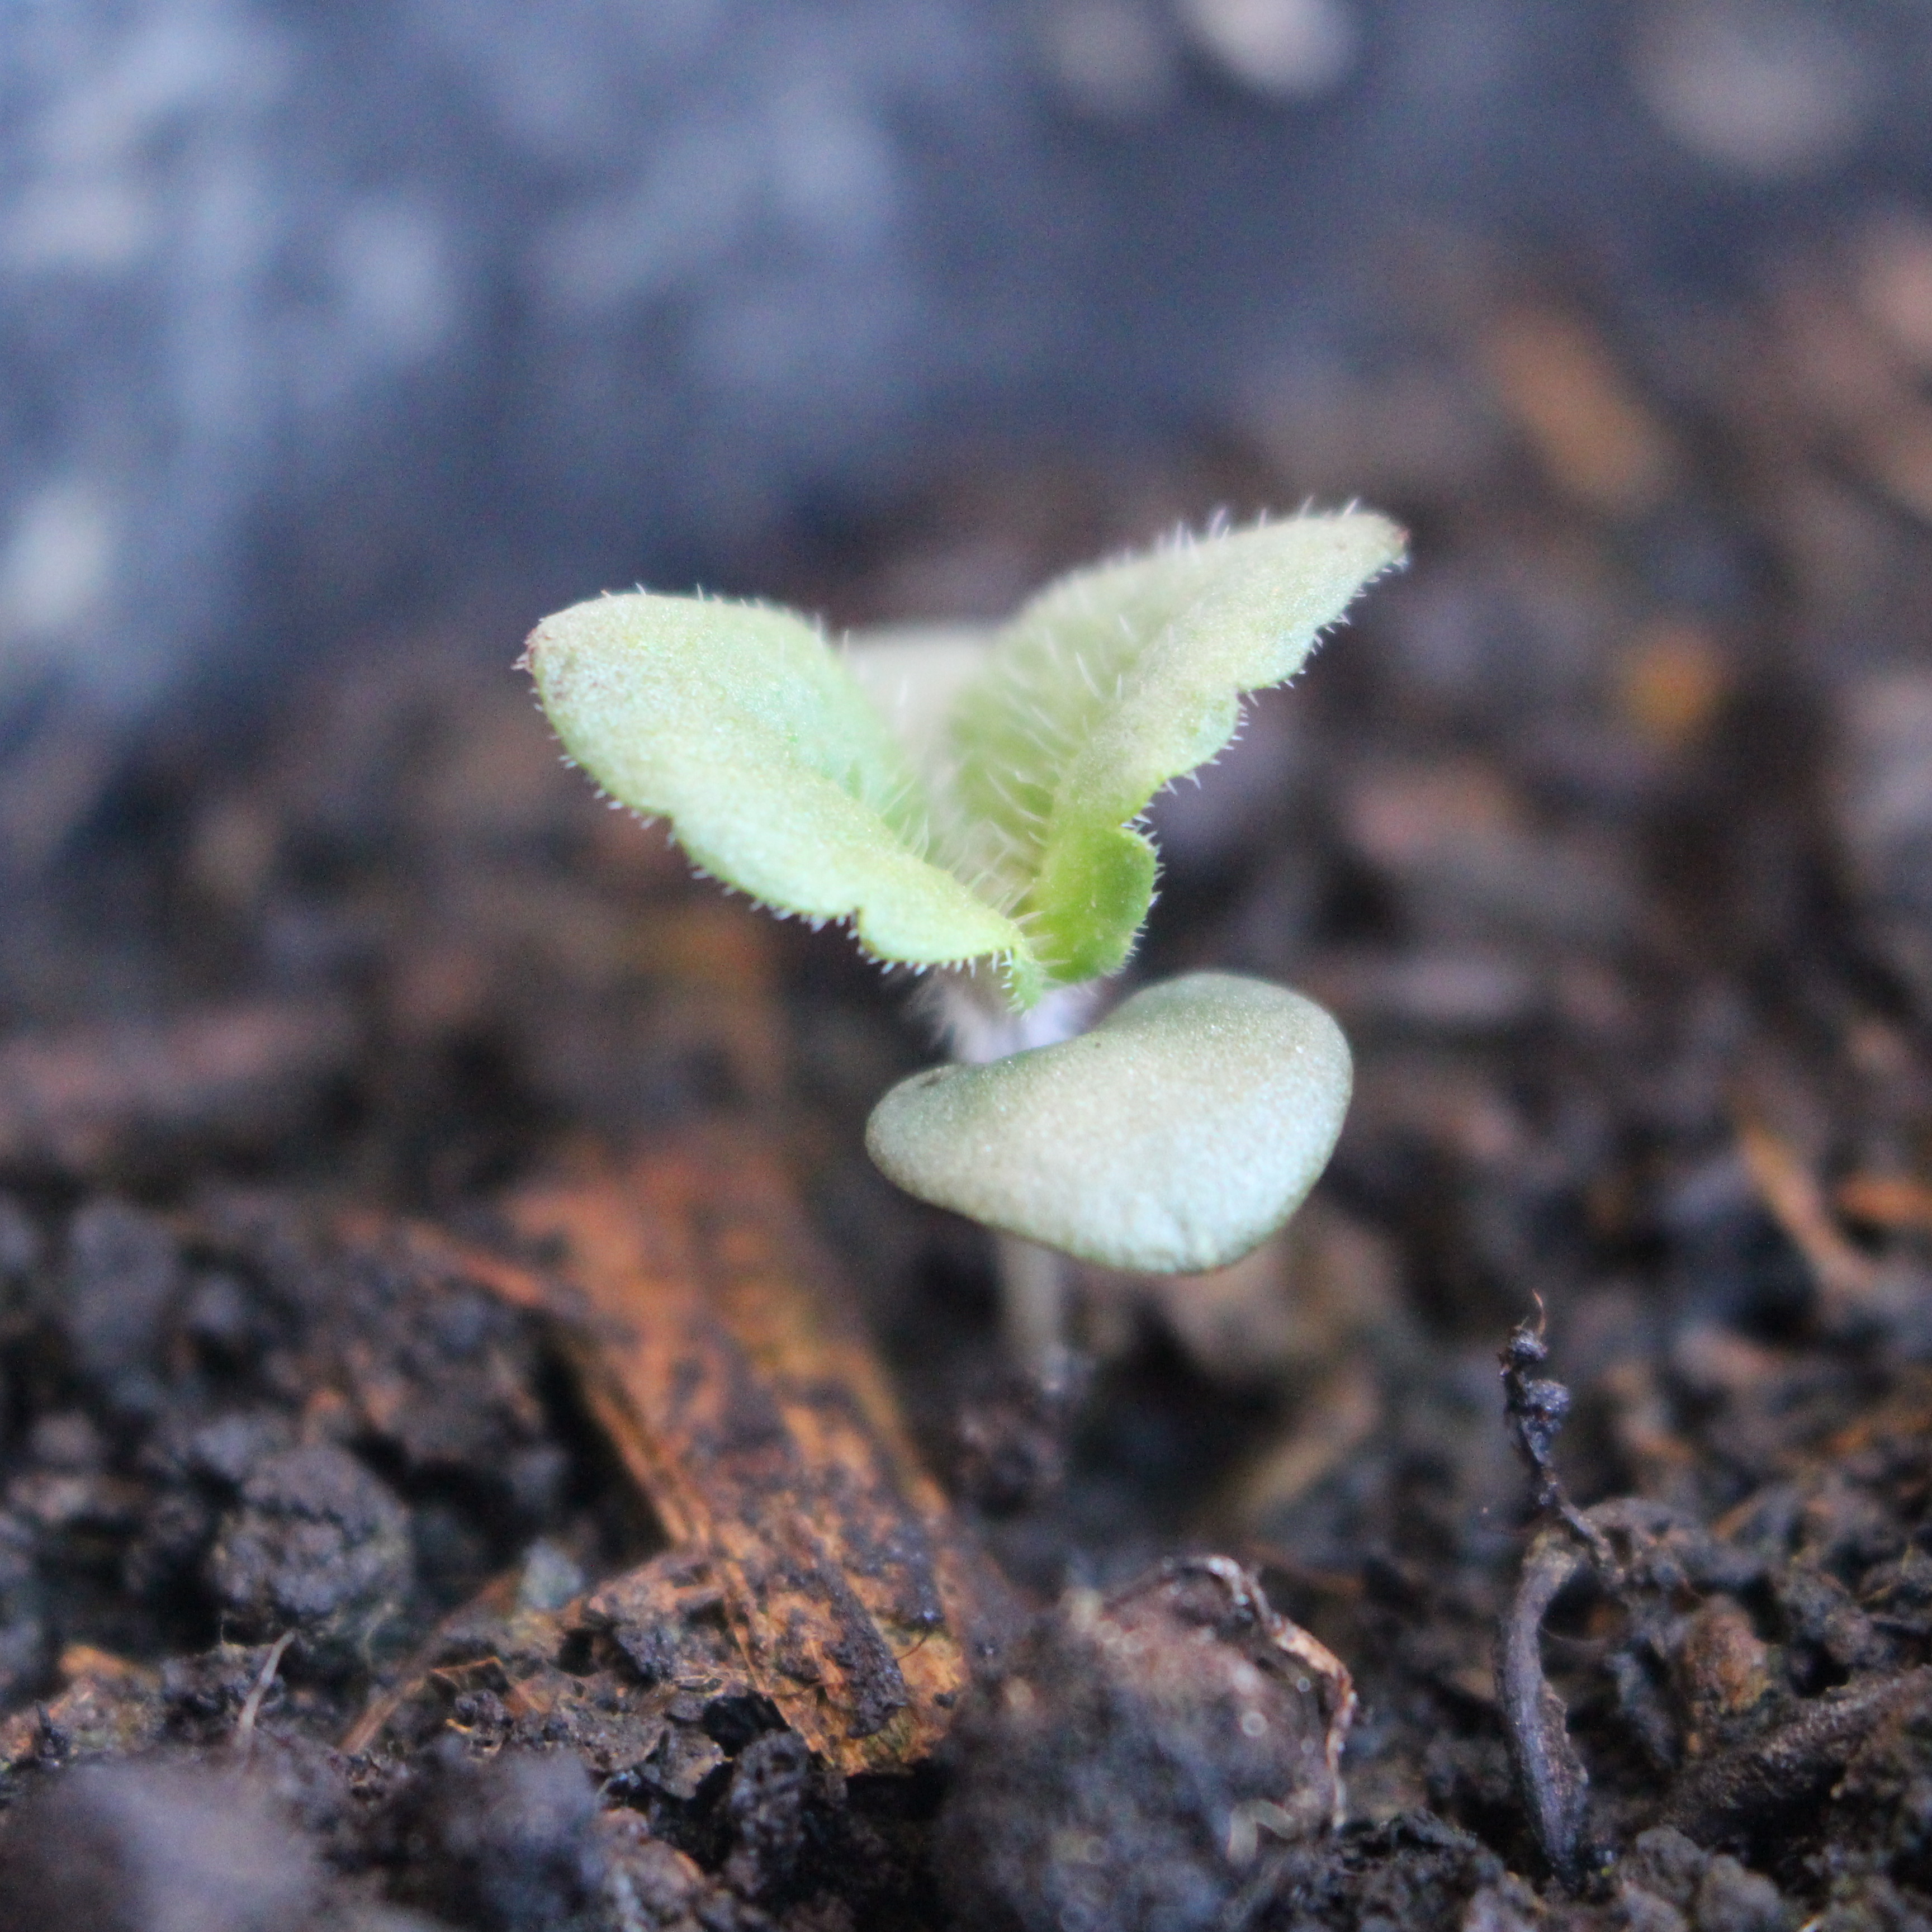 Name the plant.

Veronica persica
